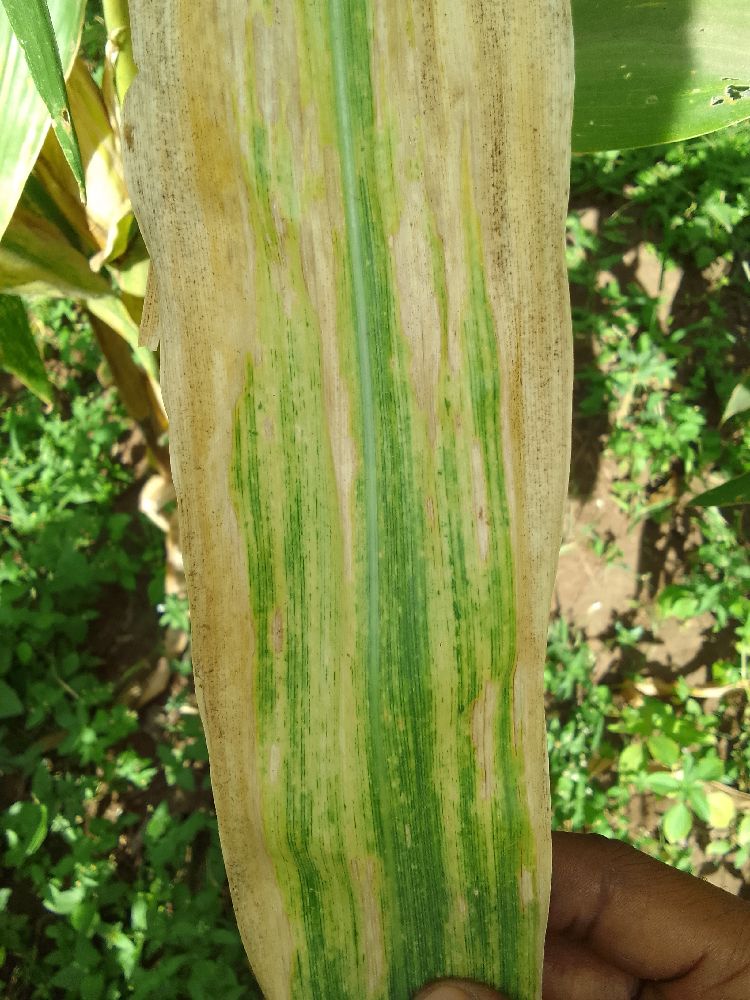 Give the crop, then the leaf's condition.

maize, maize lethal necrosis
